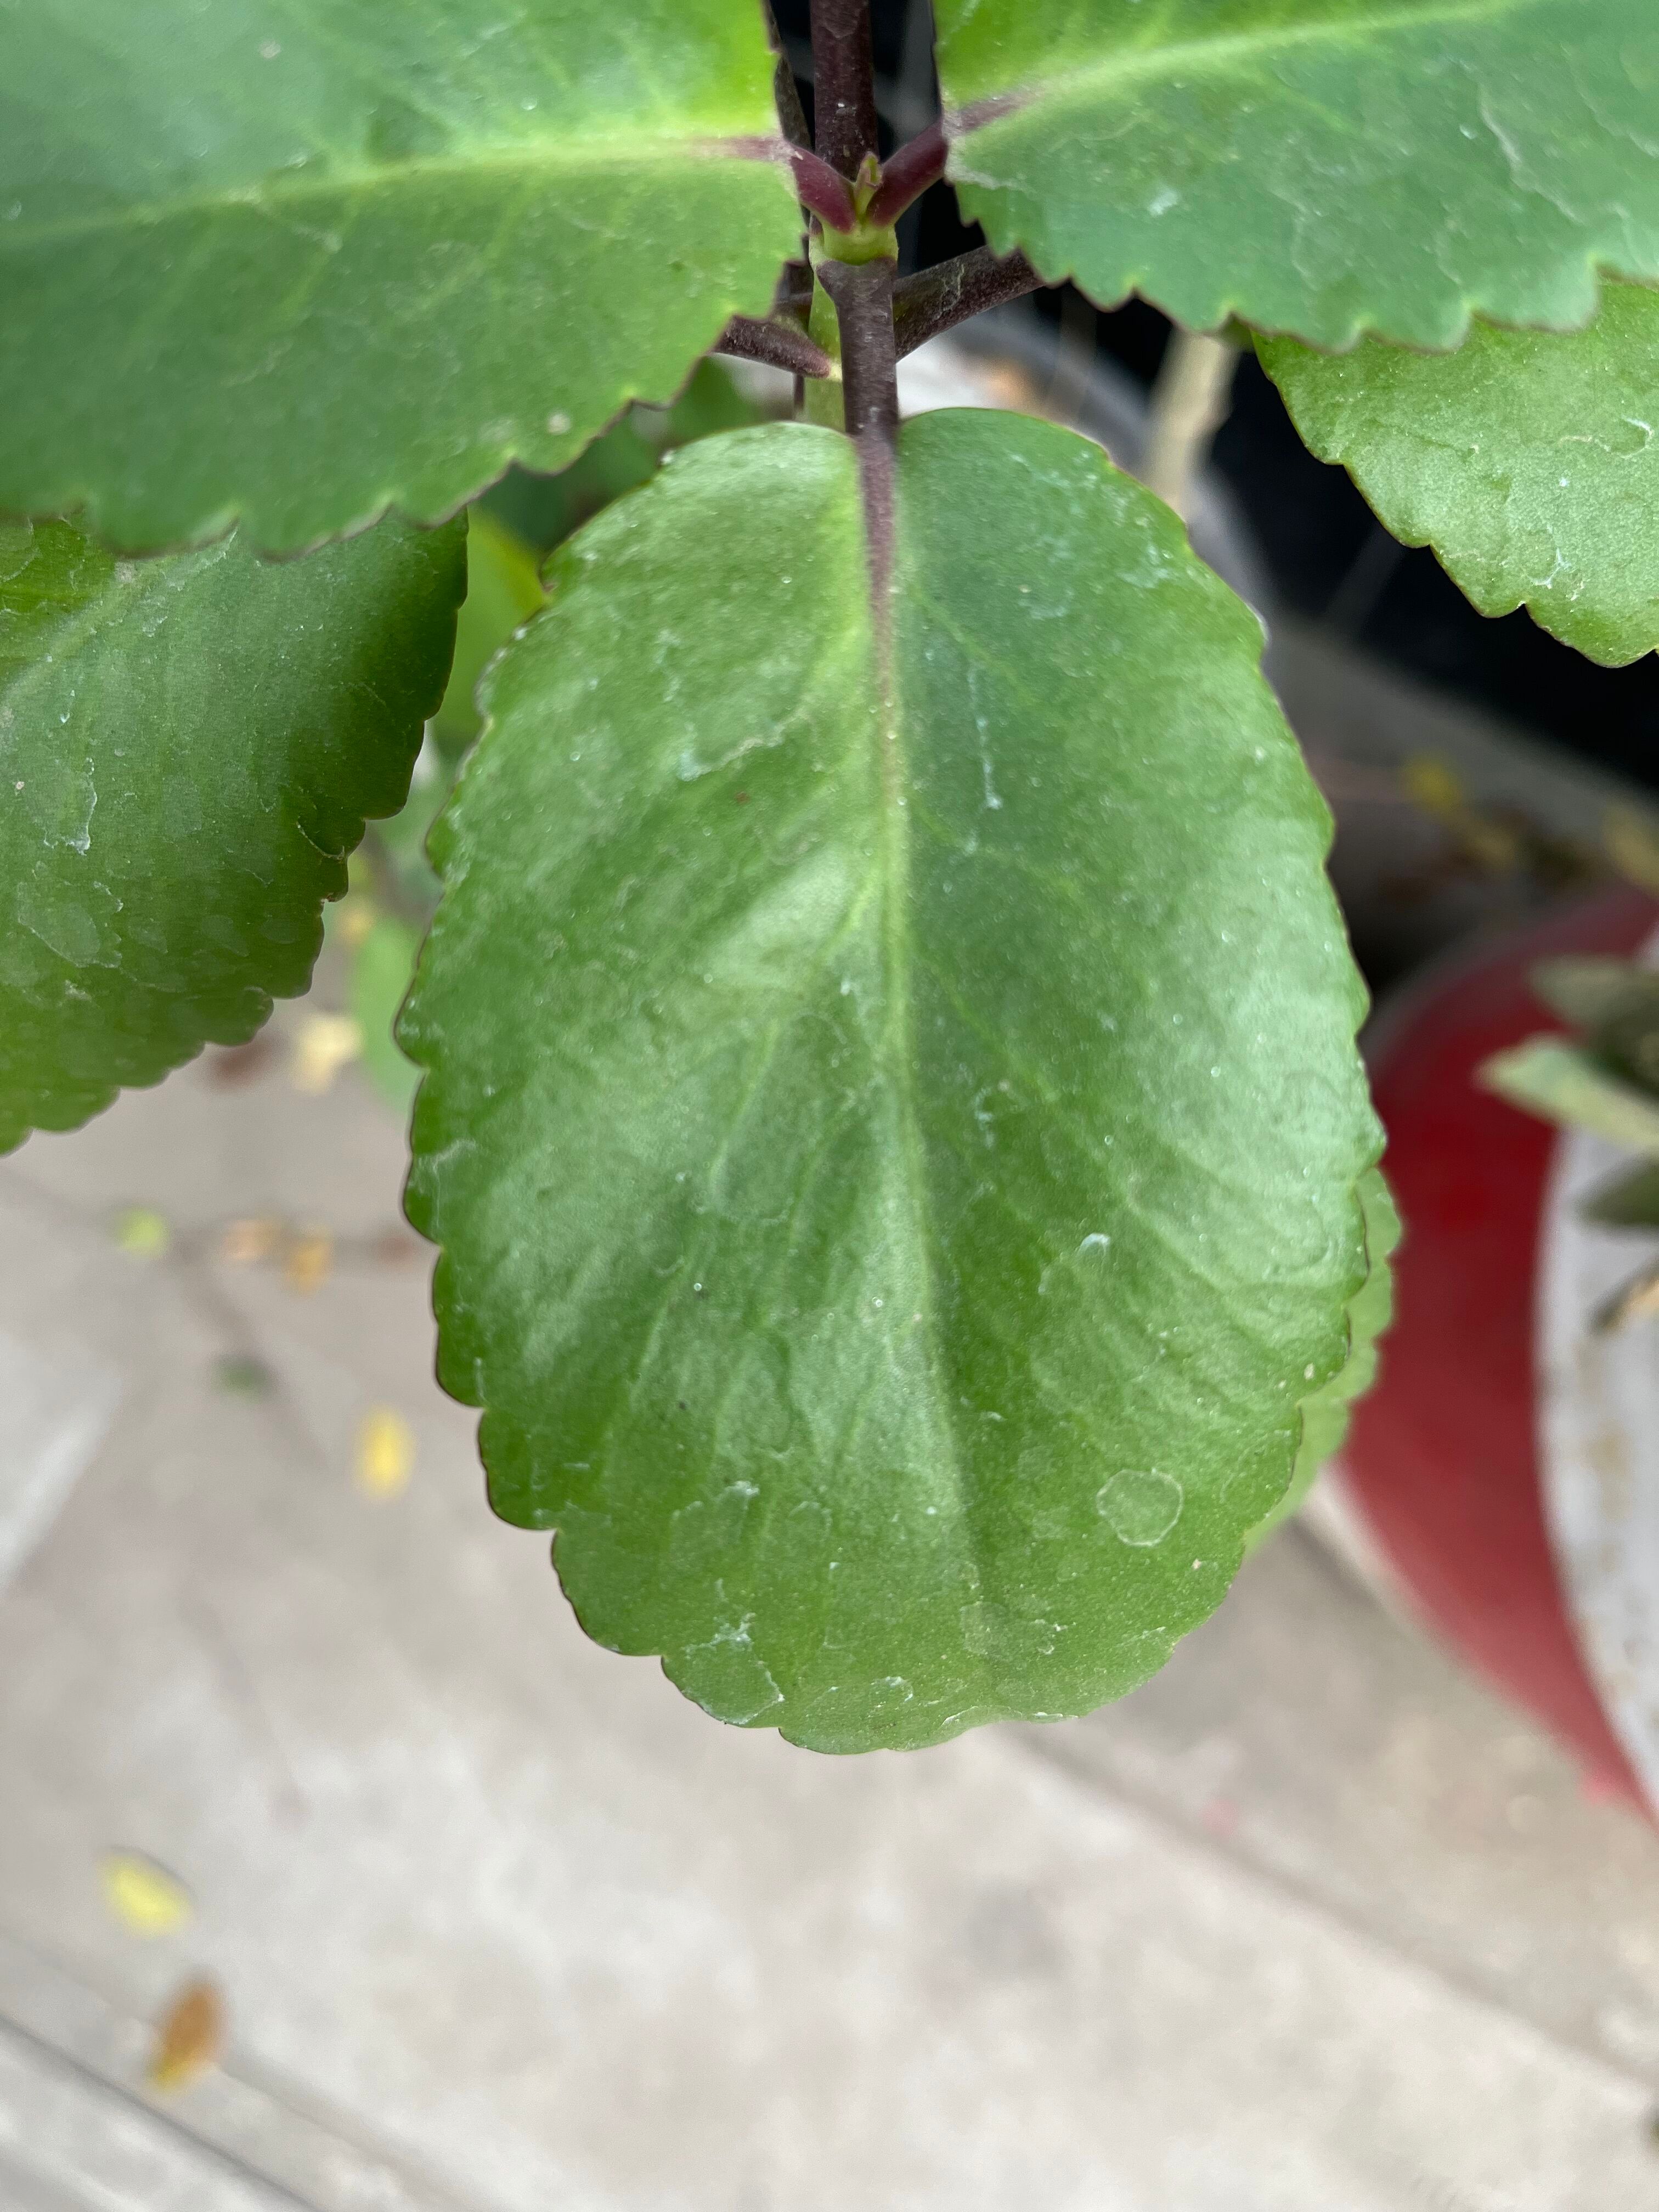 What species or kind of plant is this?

pathorkuci
